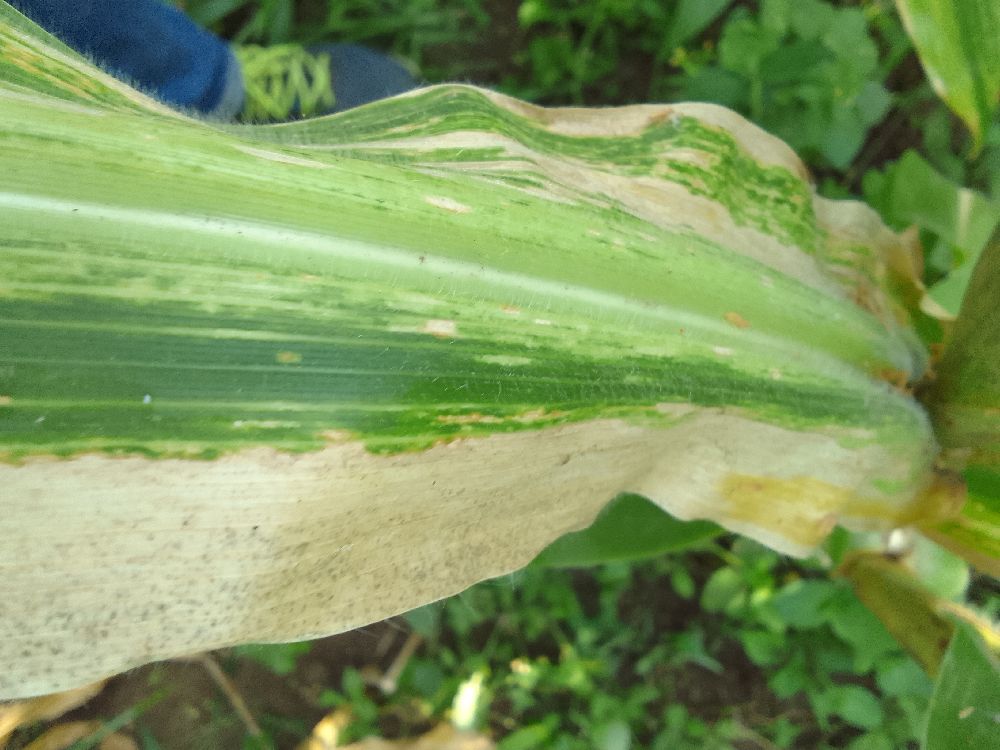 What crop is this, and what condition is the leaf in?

maize, maize lethal necrosis
